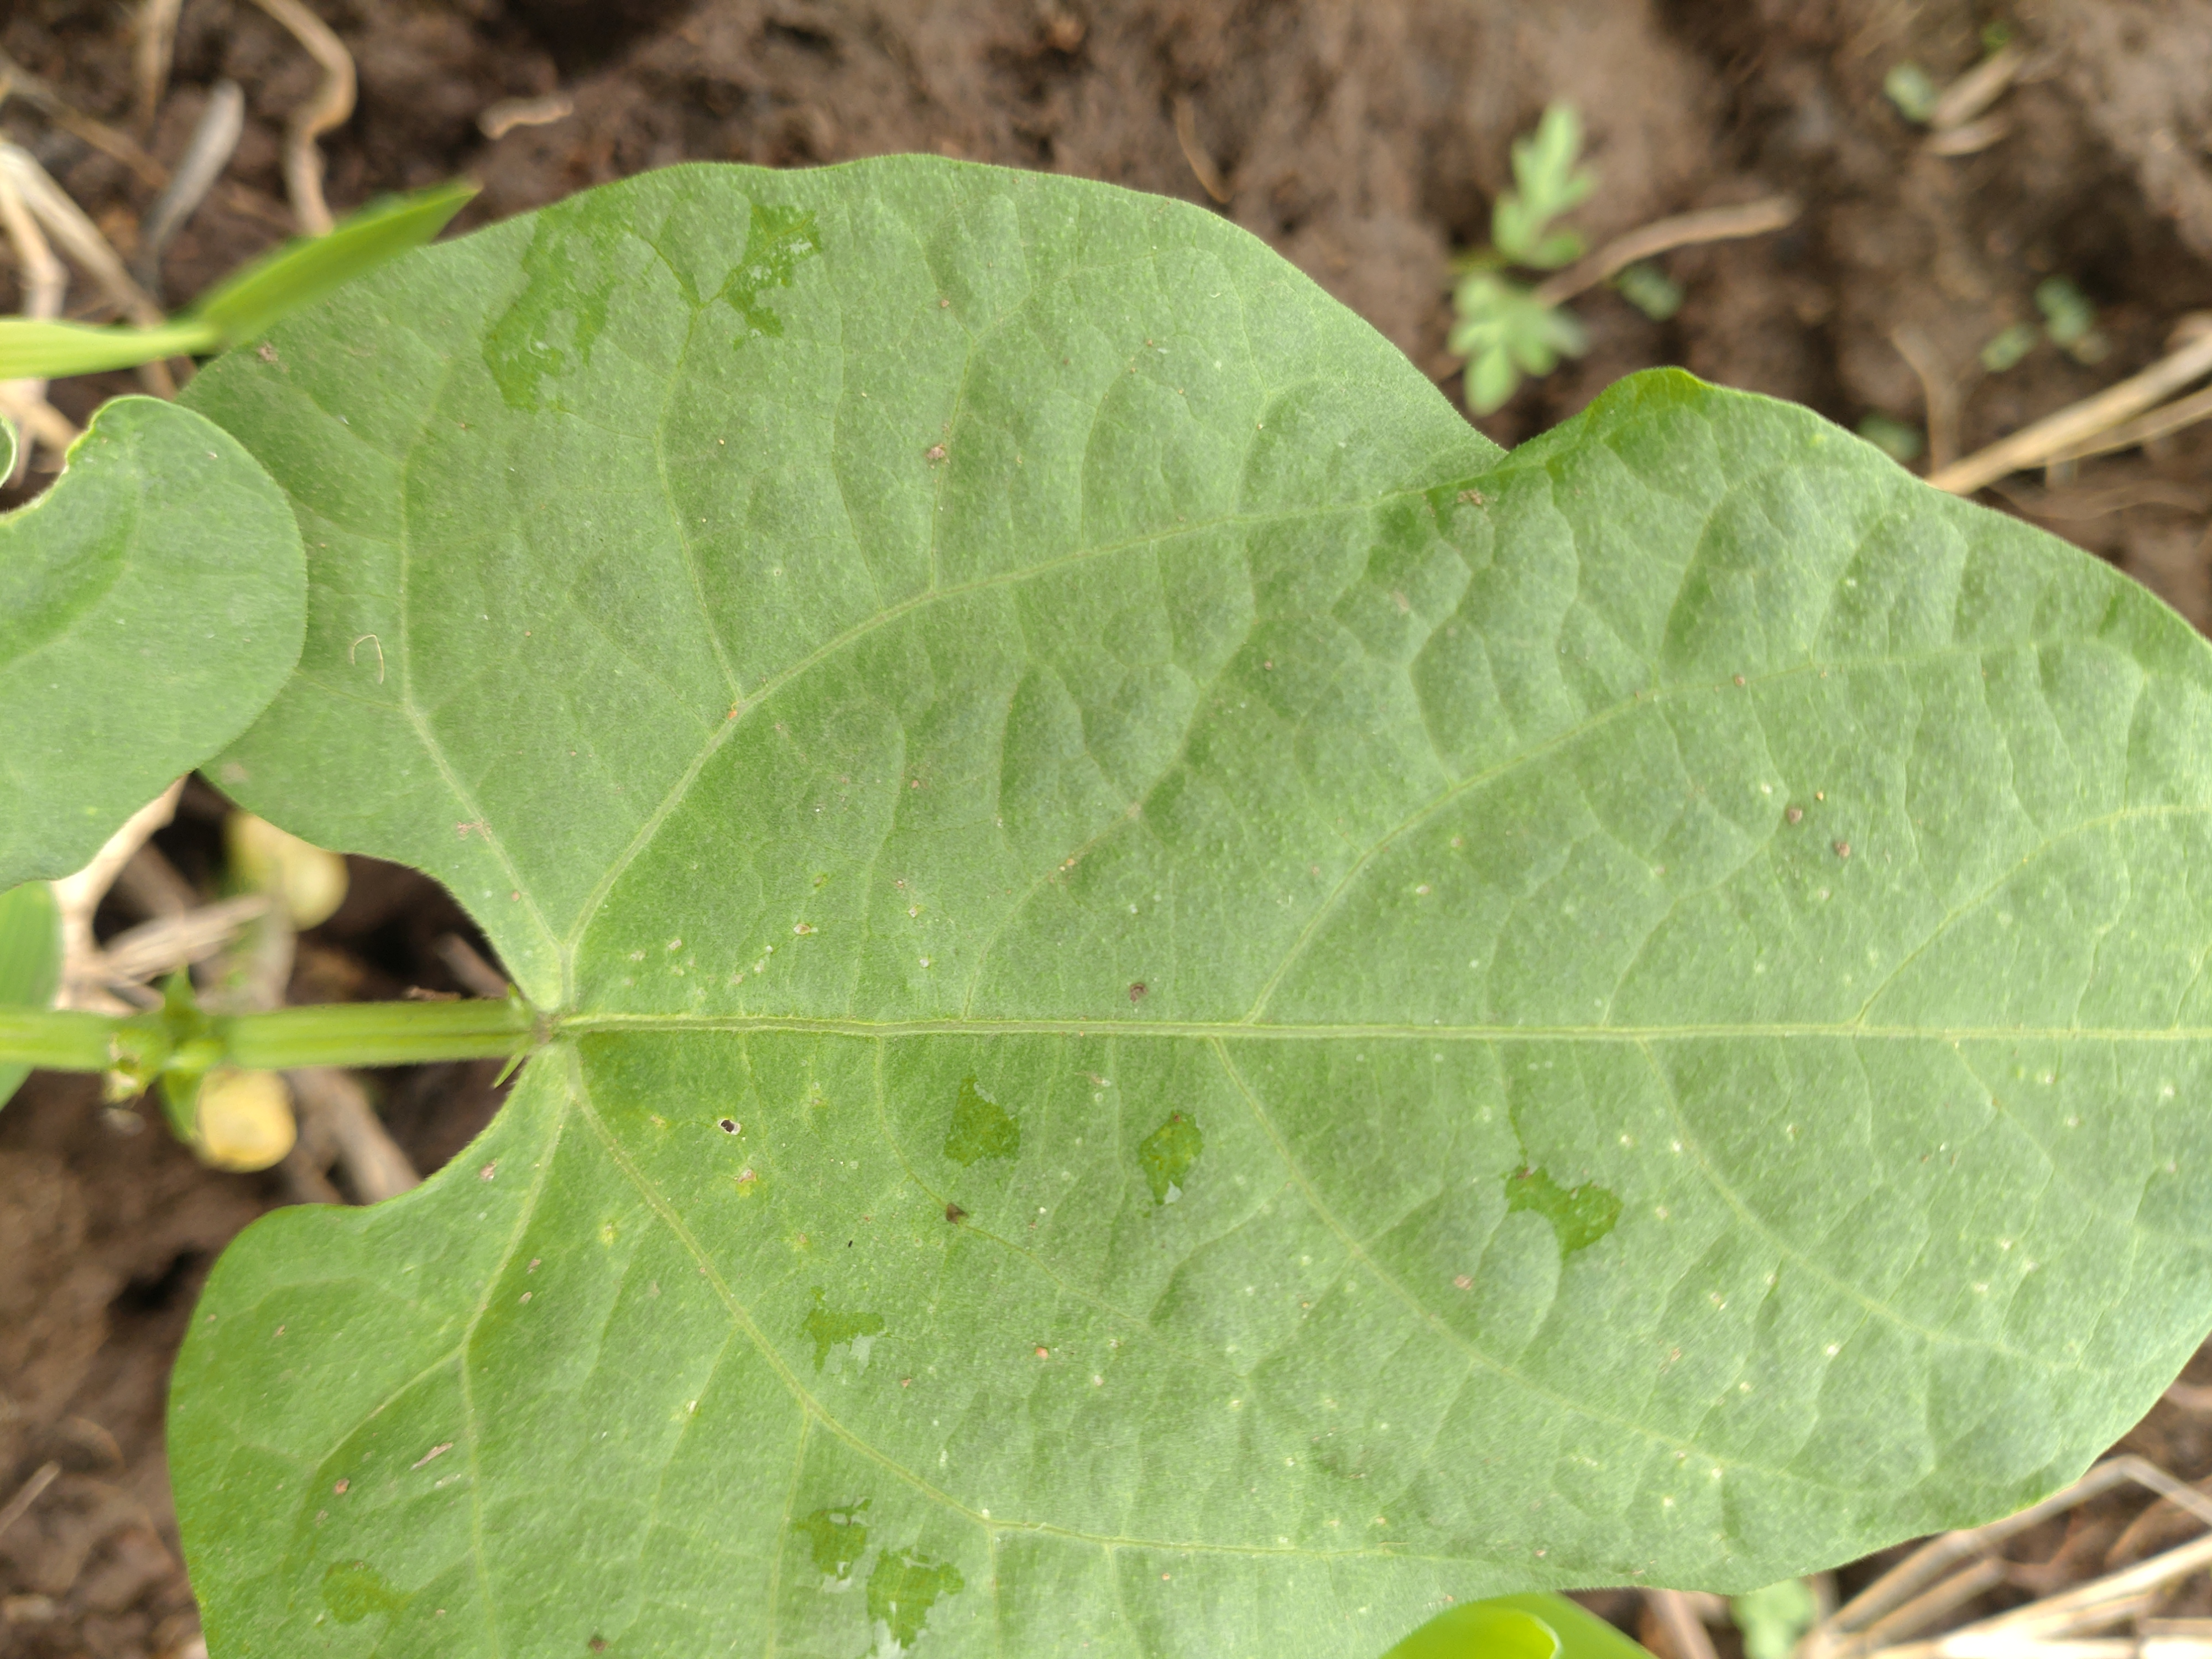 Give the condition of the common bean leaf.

healthy
